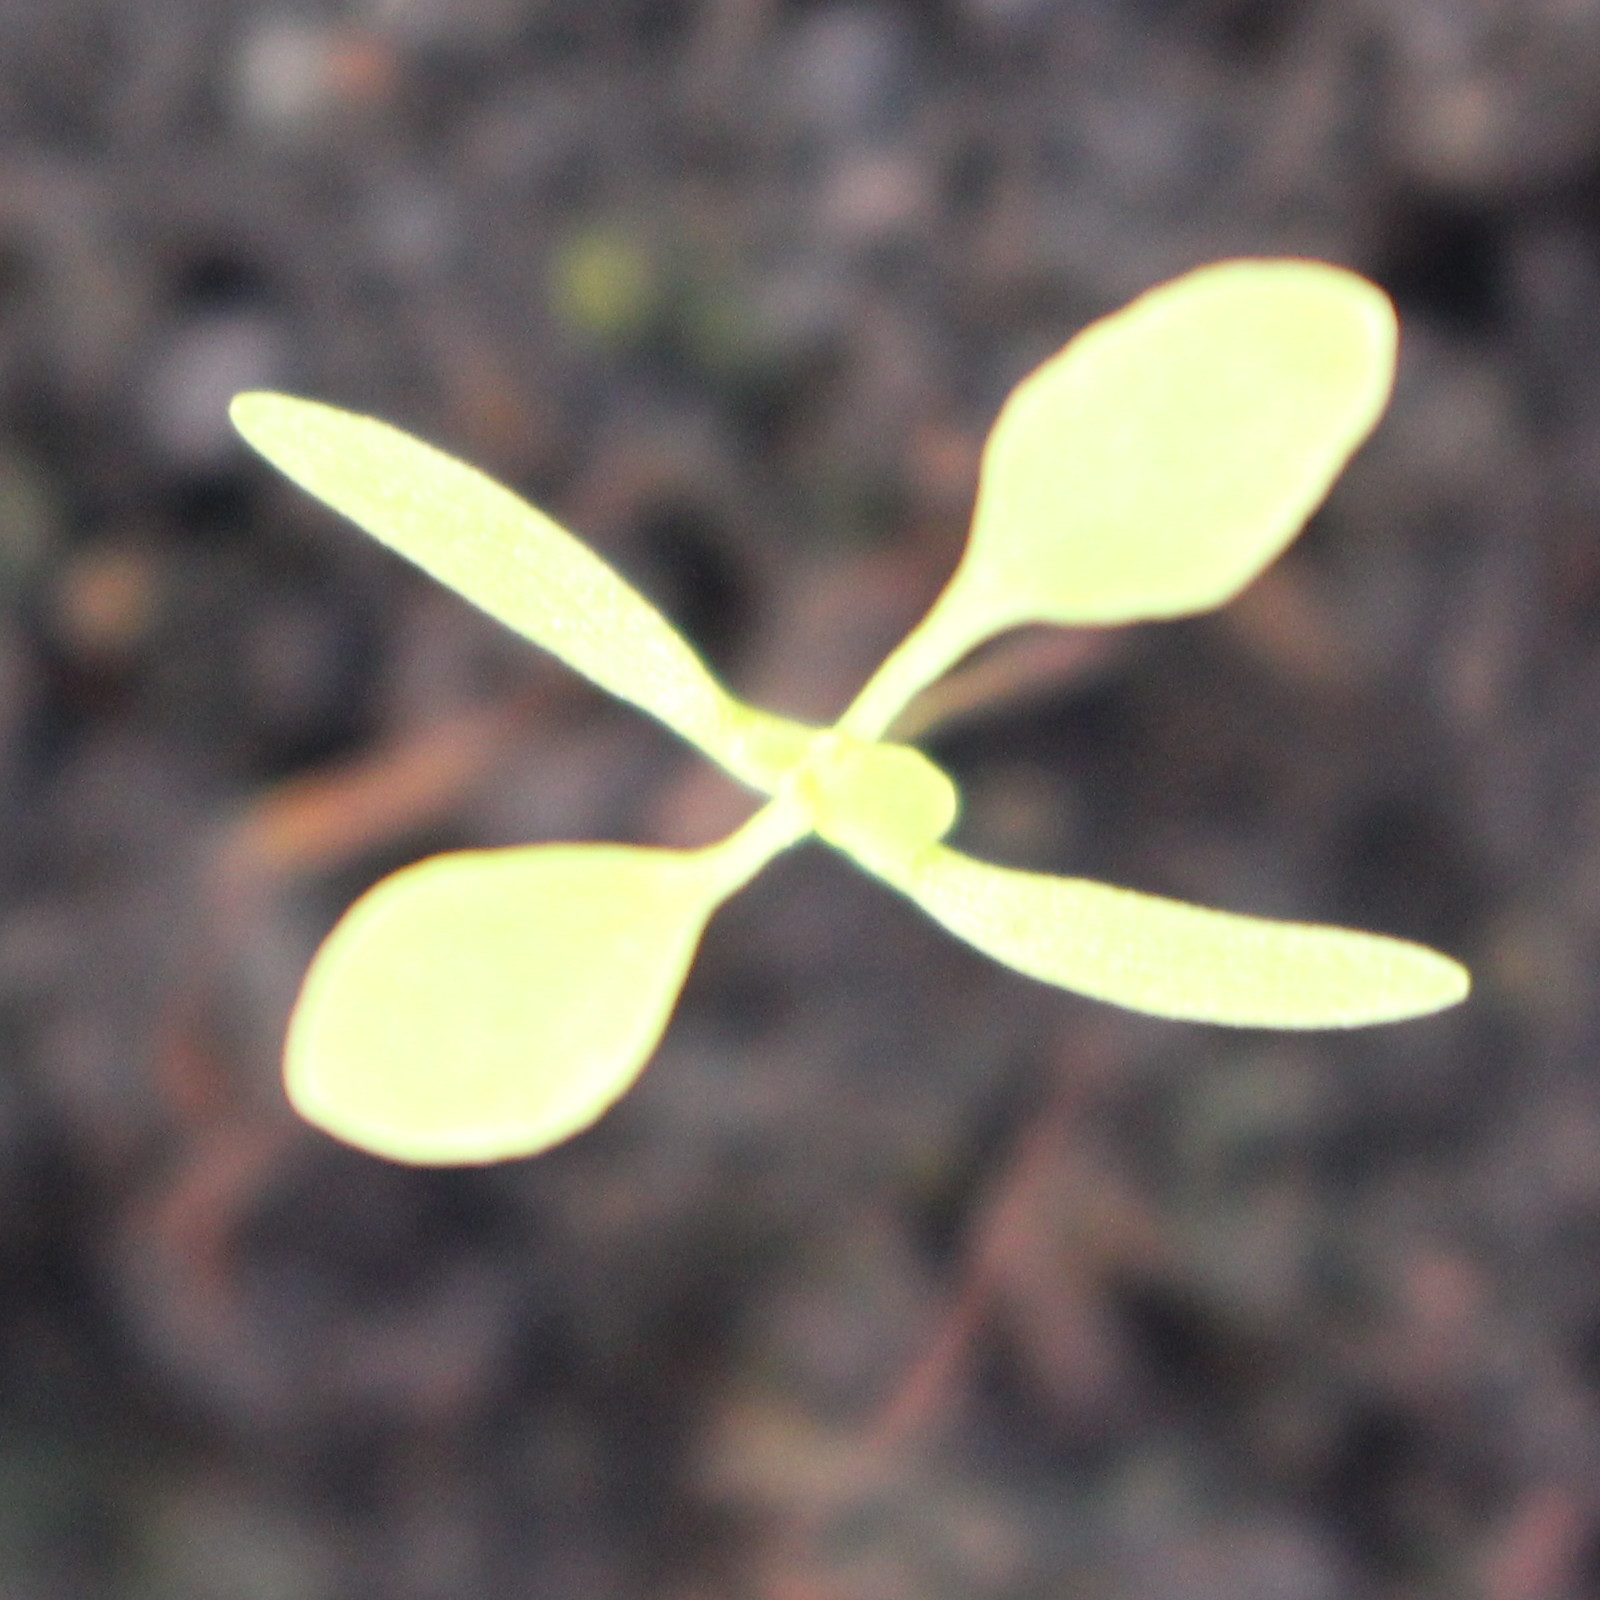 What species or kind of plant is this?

Papaver rhoeas
